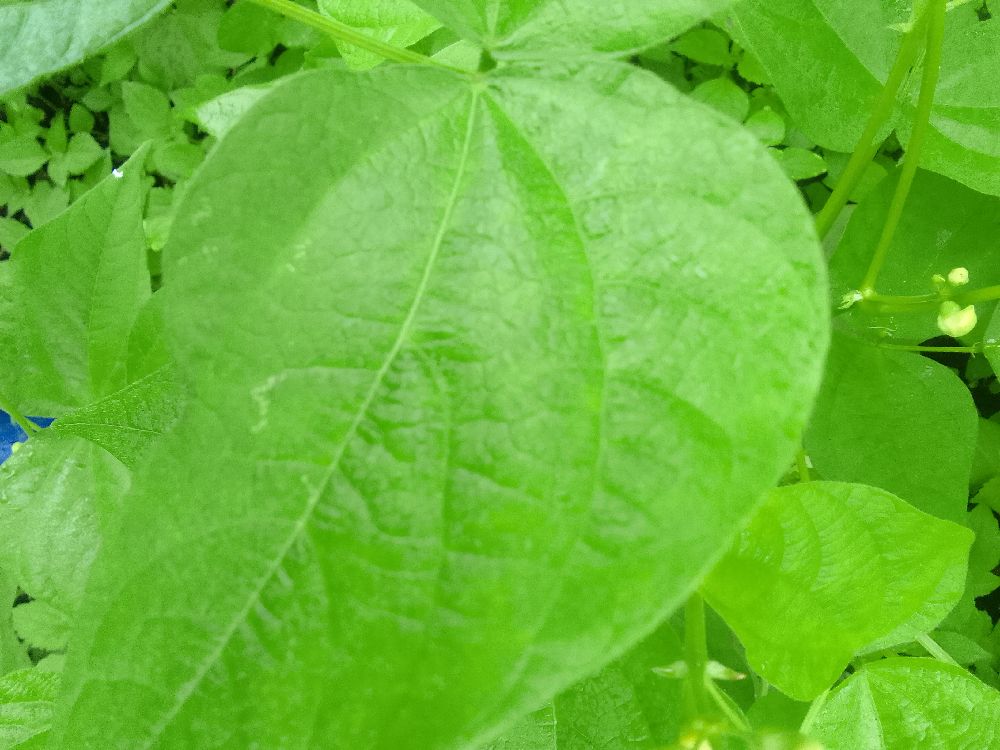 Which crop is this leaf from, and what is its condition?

common bean, healthy
